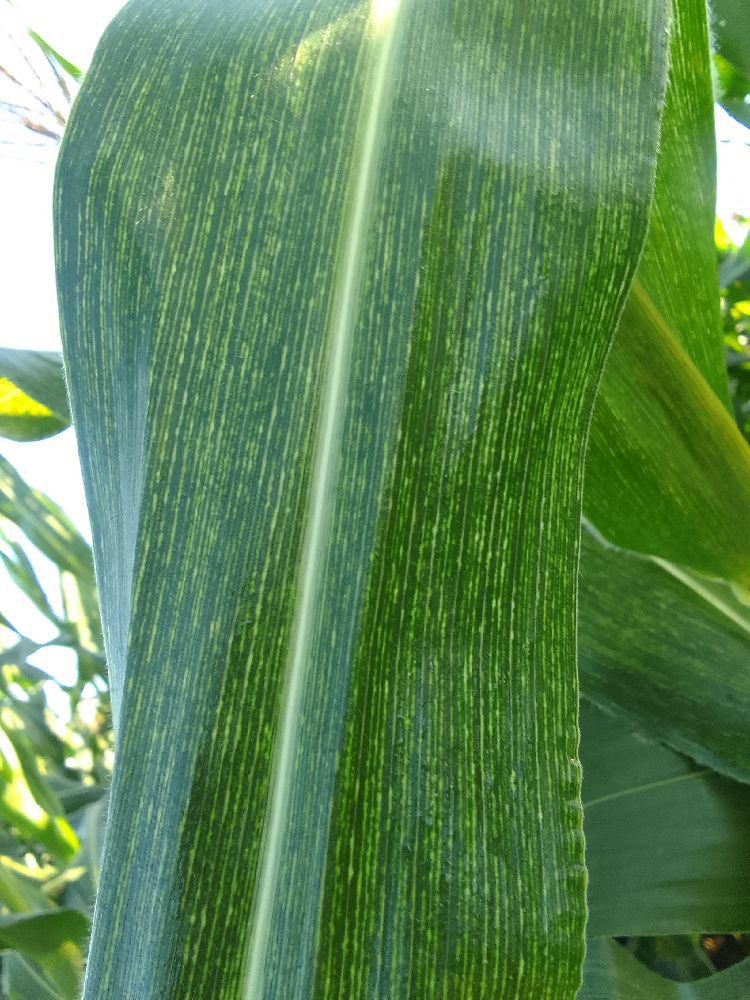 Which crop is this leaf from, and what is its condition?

maize, maize streak virus
